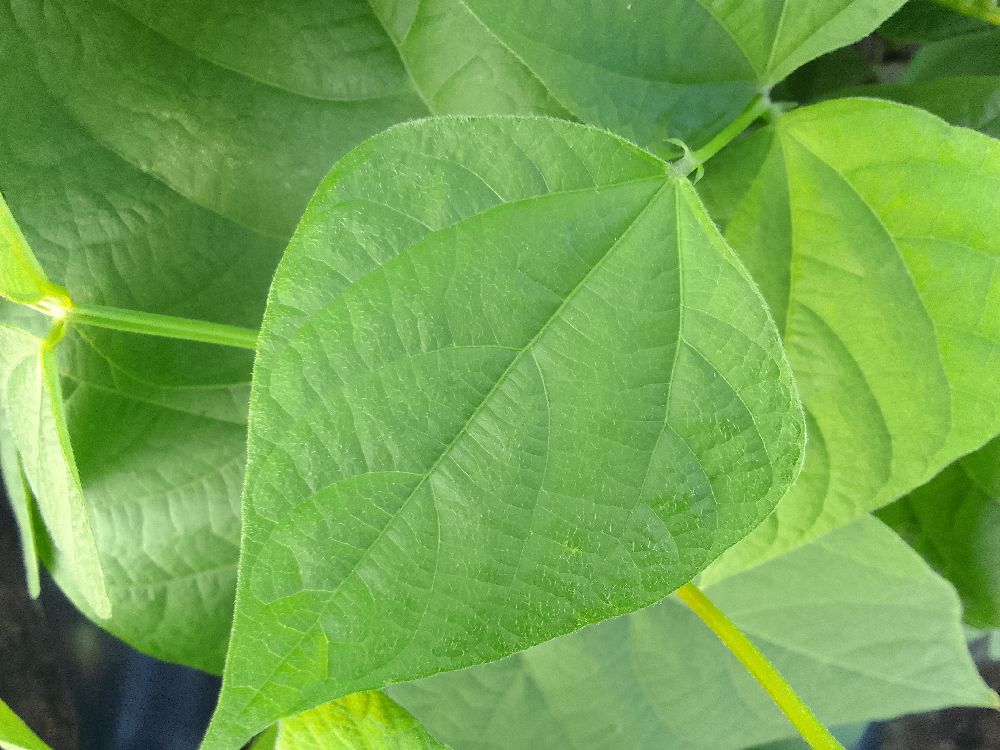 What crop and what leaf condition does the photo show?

common bean, healthy
